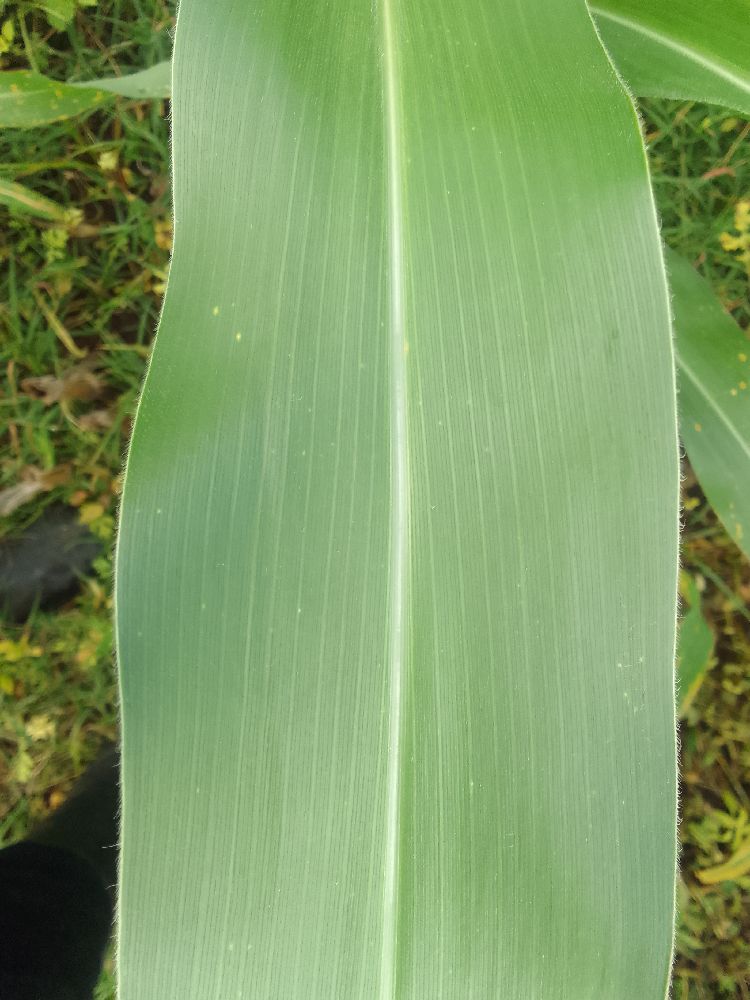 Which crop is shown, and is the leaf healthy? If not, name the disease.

maize, healthy
